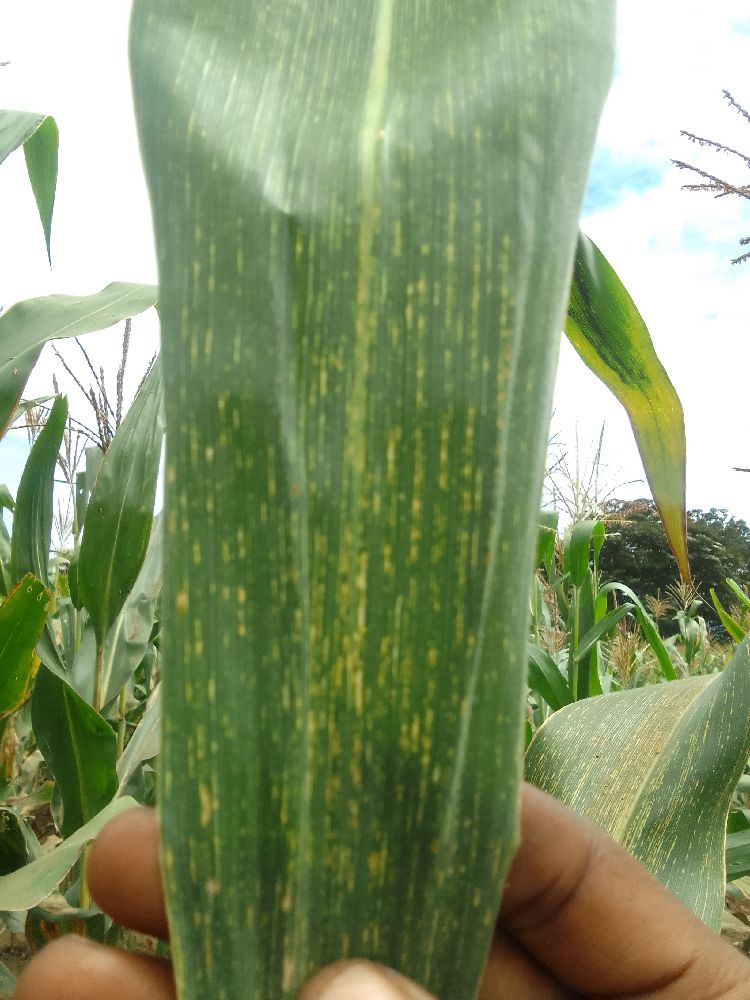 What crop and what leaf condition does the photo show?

maize, maize streak virus
